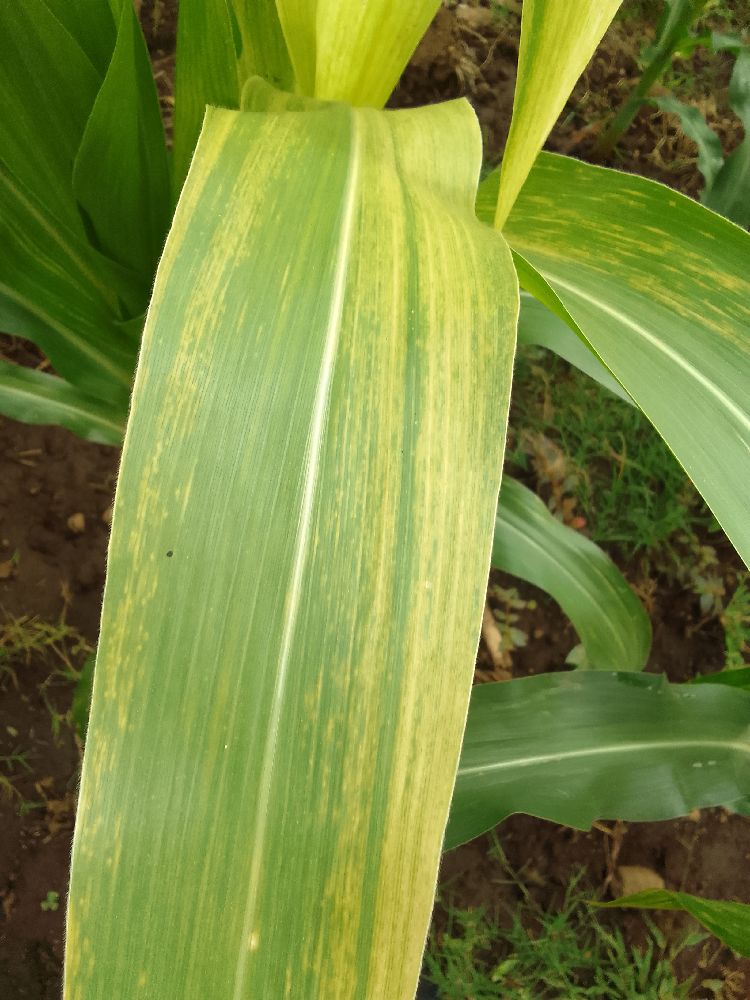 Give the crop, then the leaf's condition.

maize, maize lethal necrosis
